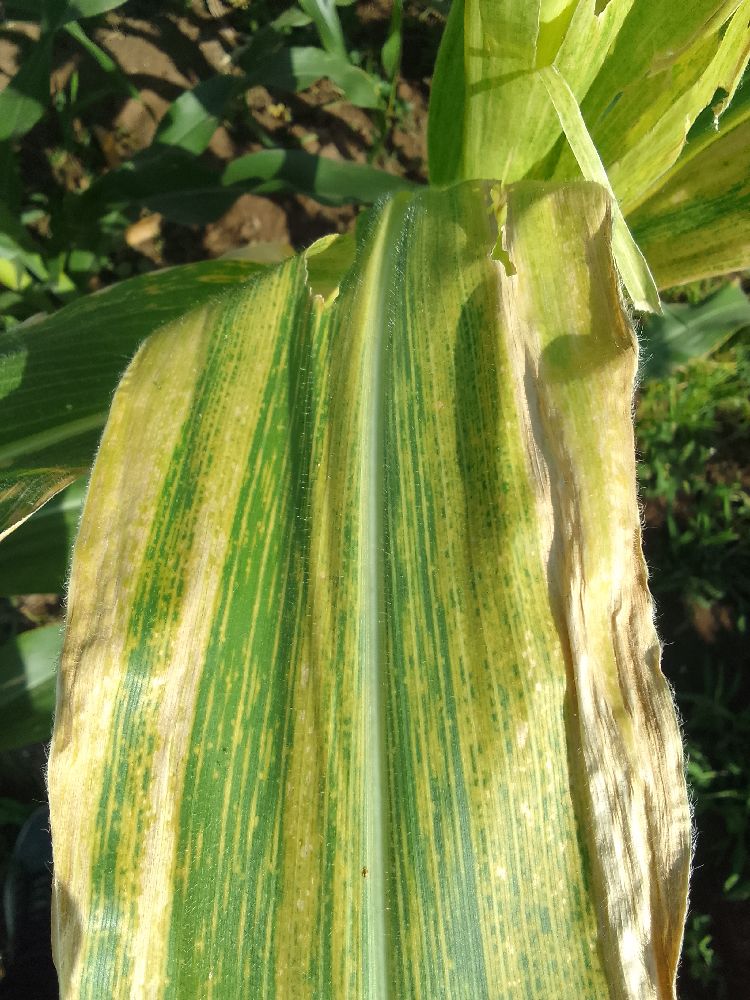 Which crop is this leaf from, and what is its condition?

maize, maize lethal necrosis
